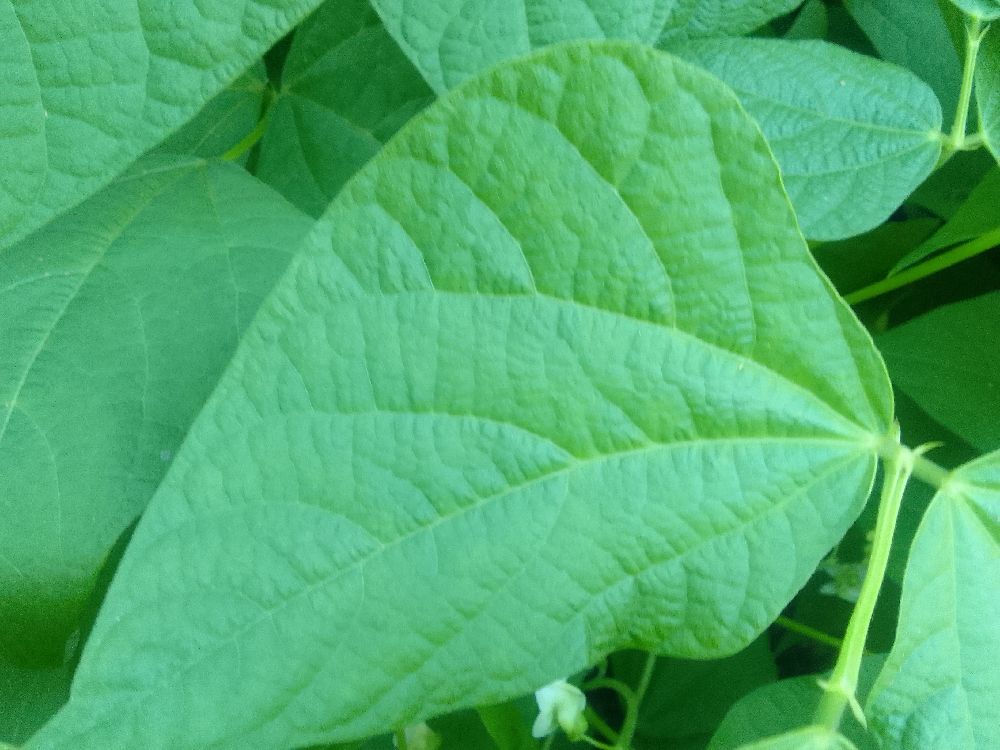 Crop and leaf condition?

common bean, healthy
